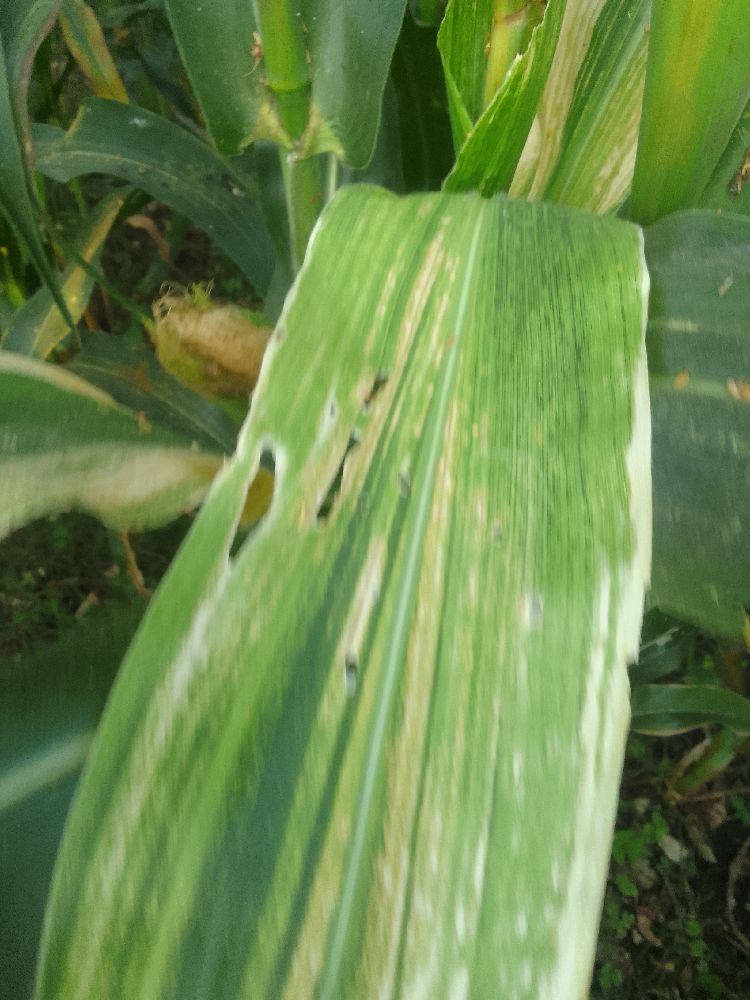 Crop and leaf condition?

maize, maize lethal necrosis
